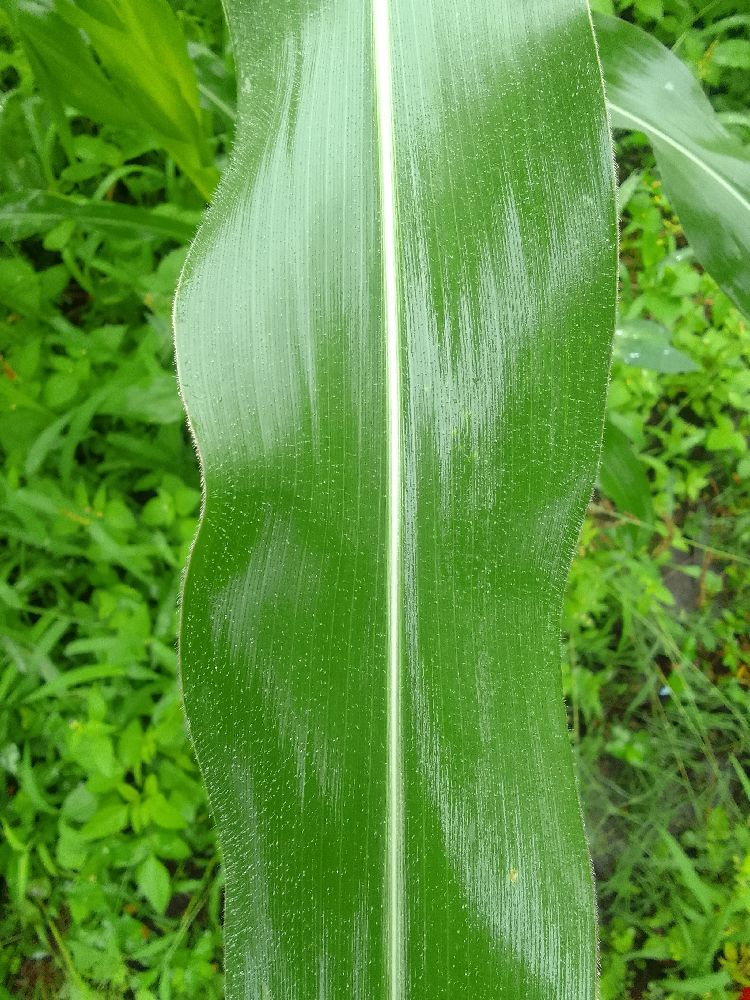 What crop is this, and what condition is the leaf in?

maize, healthy
